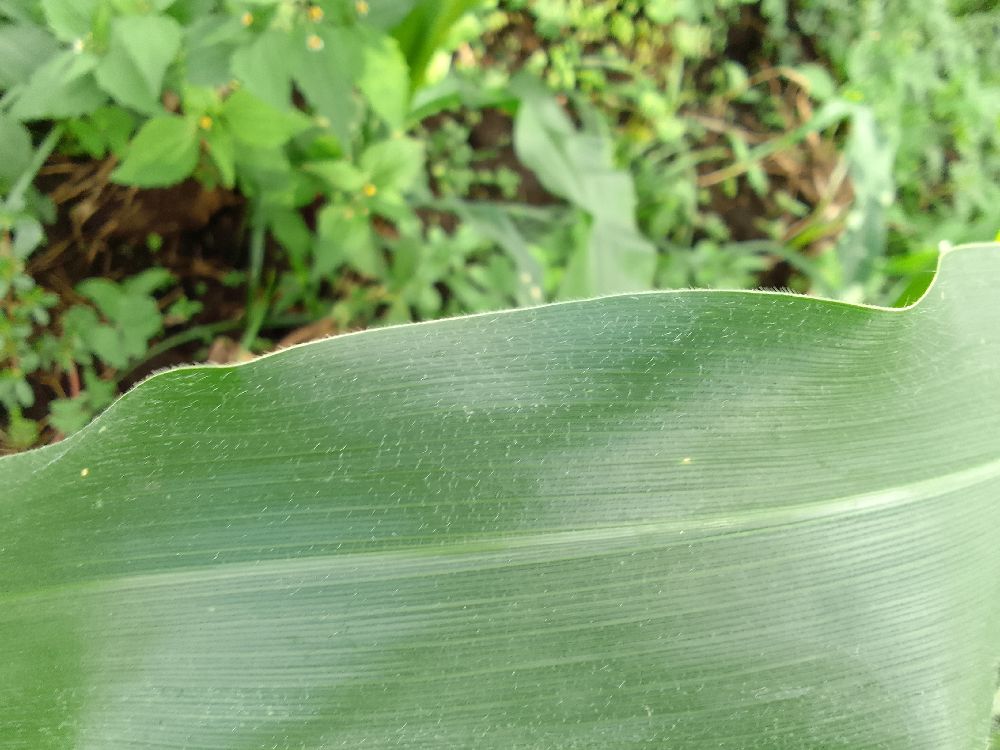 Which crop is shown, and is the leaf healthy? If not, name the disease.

maize, healthy
